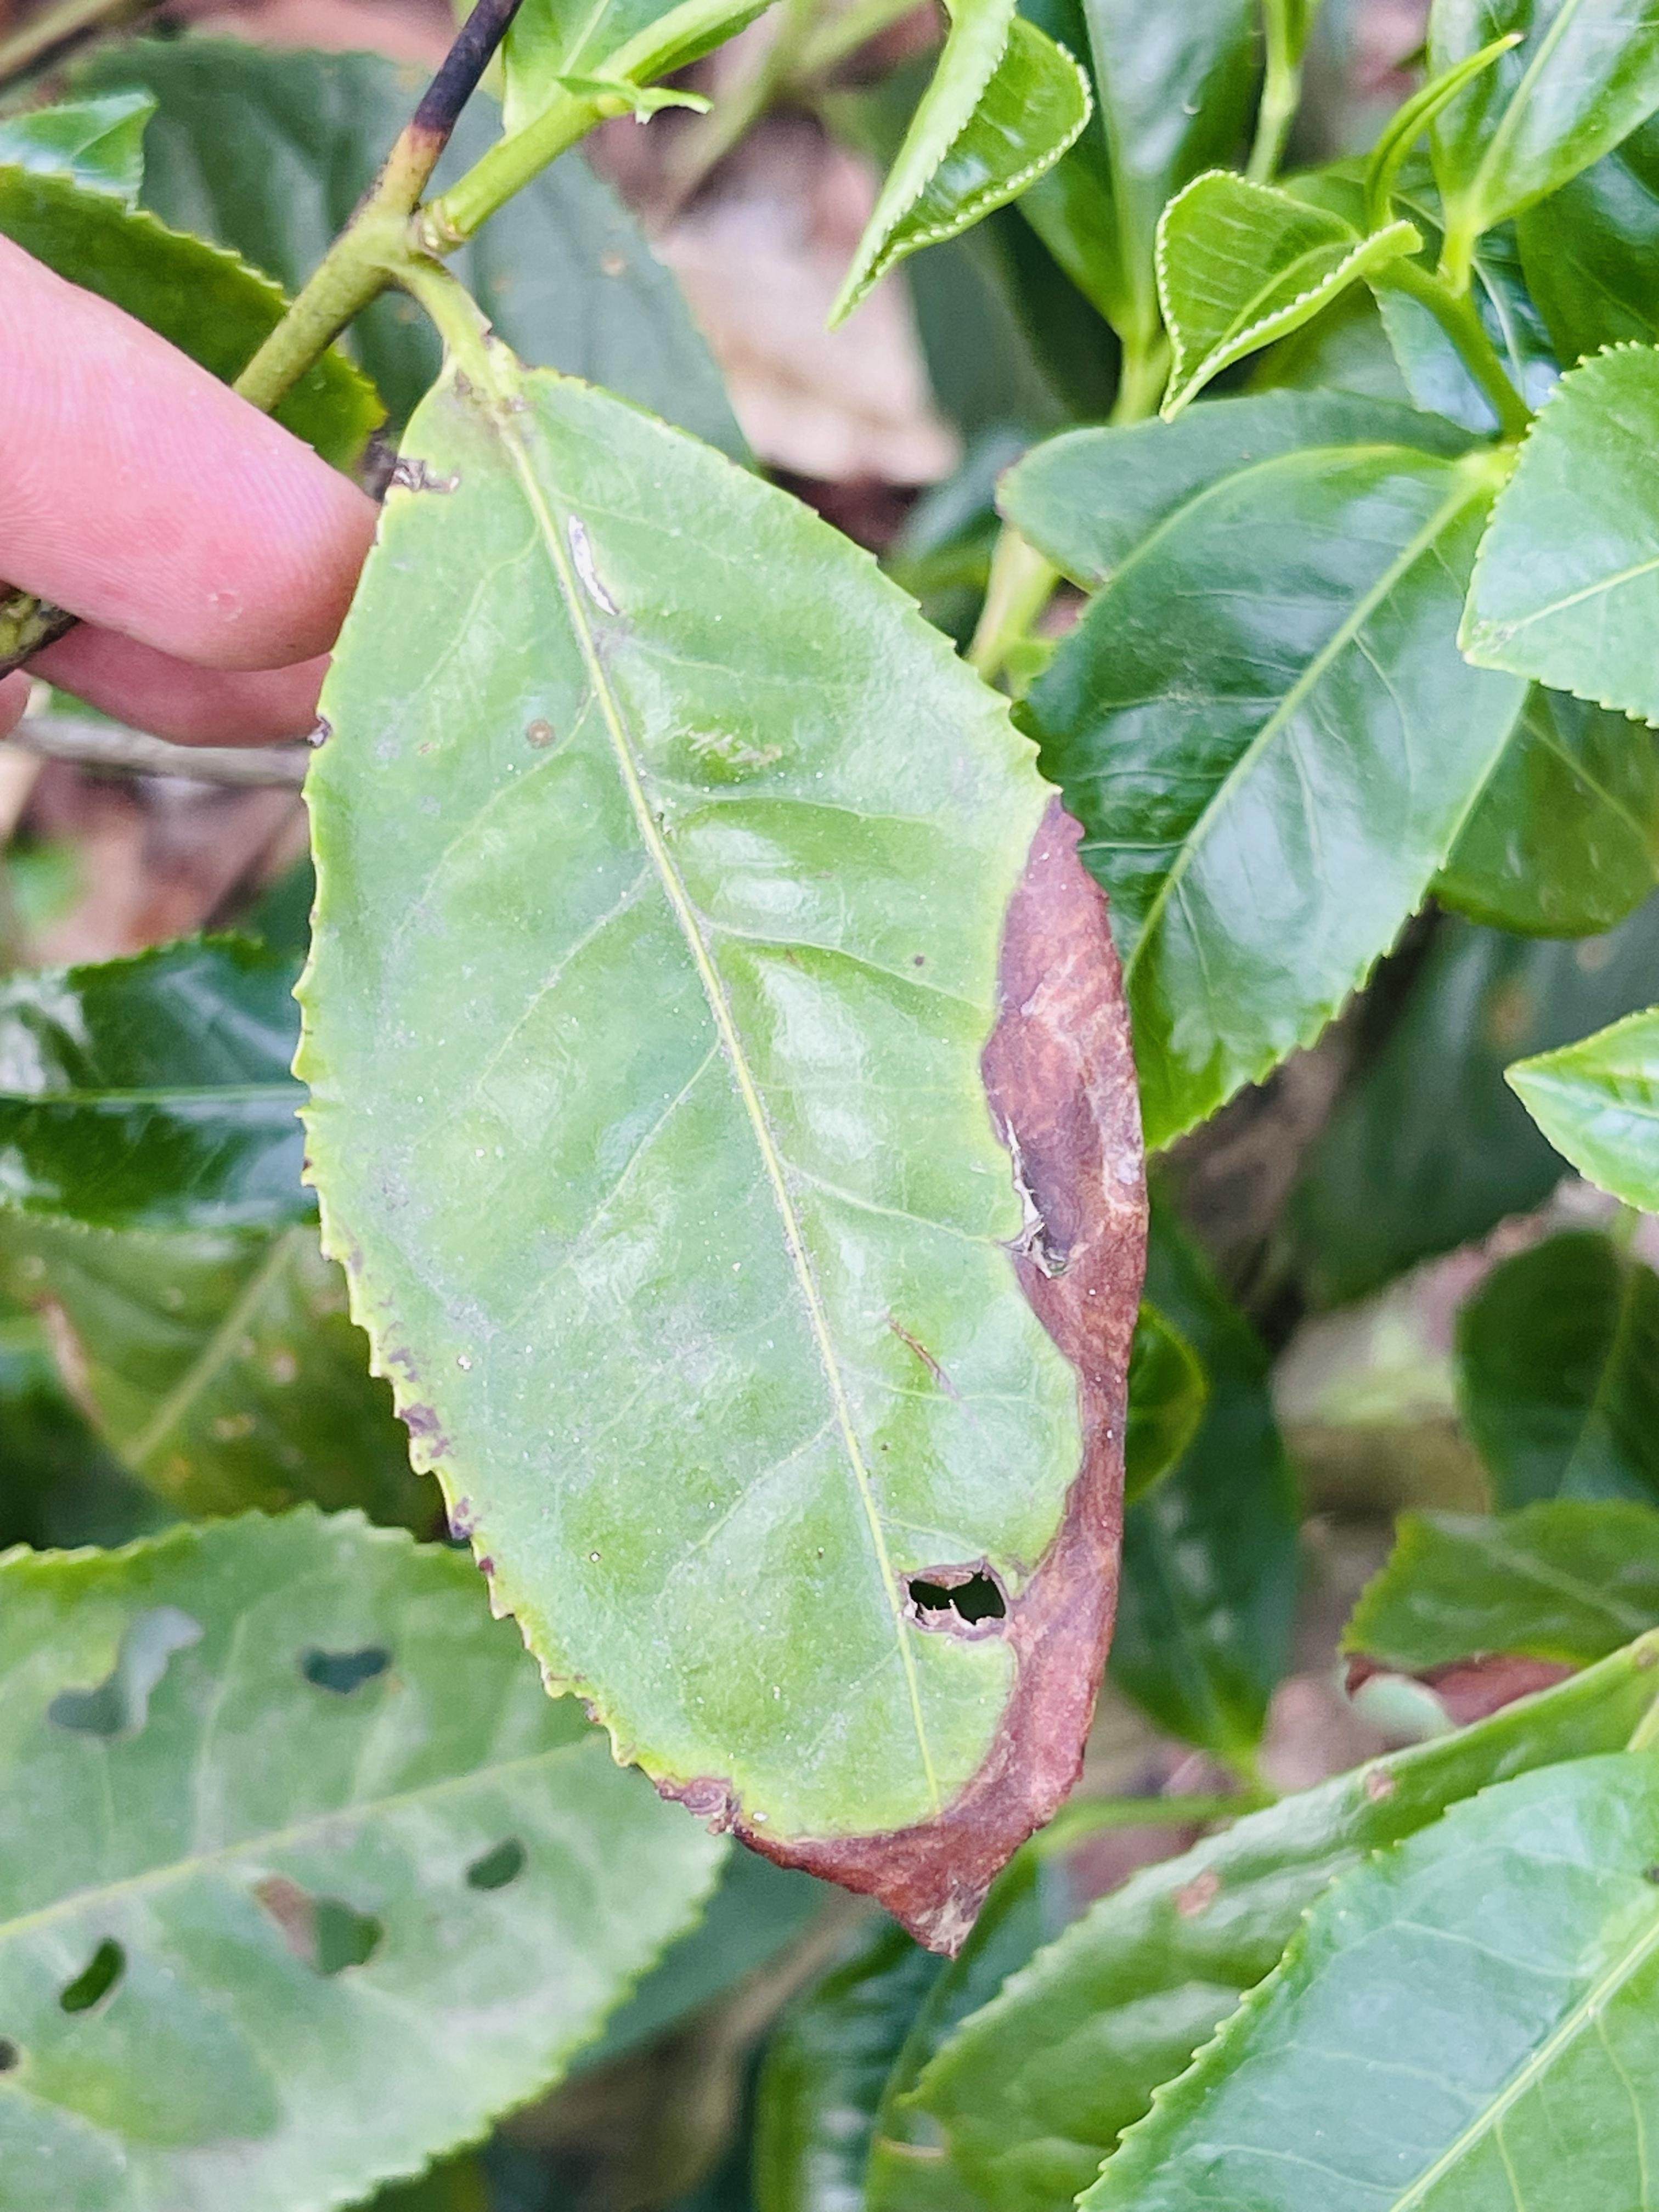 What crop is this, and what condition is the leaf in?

tea, blight
